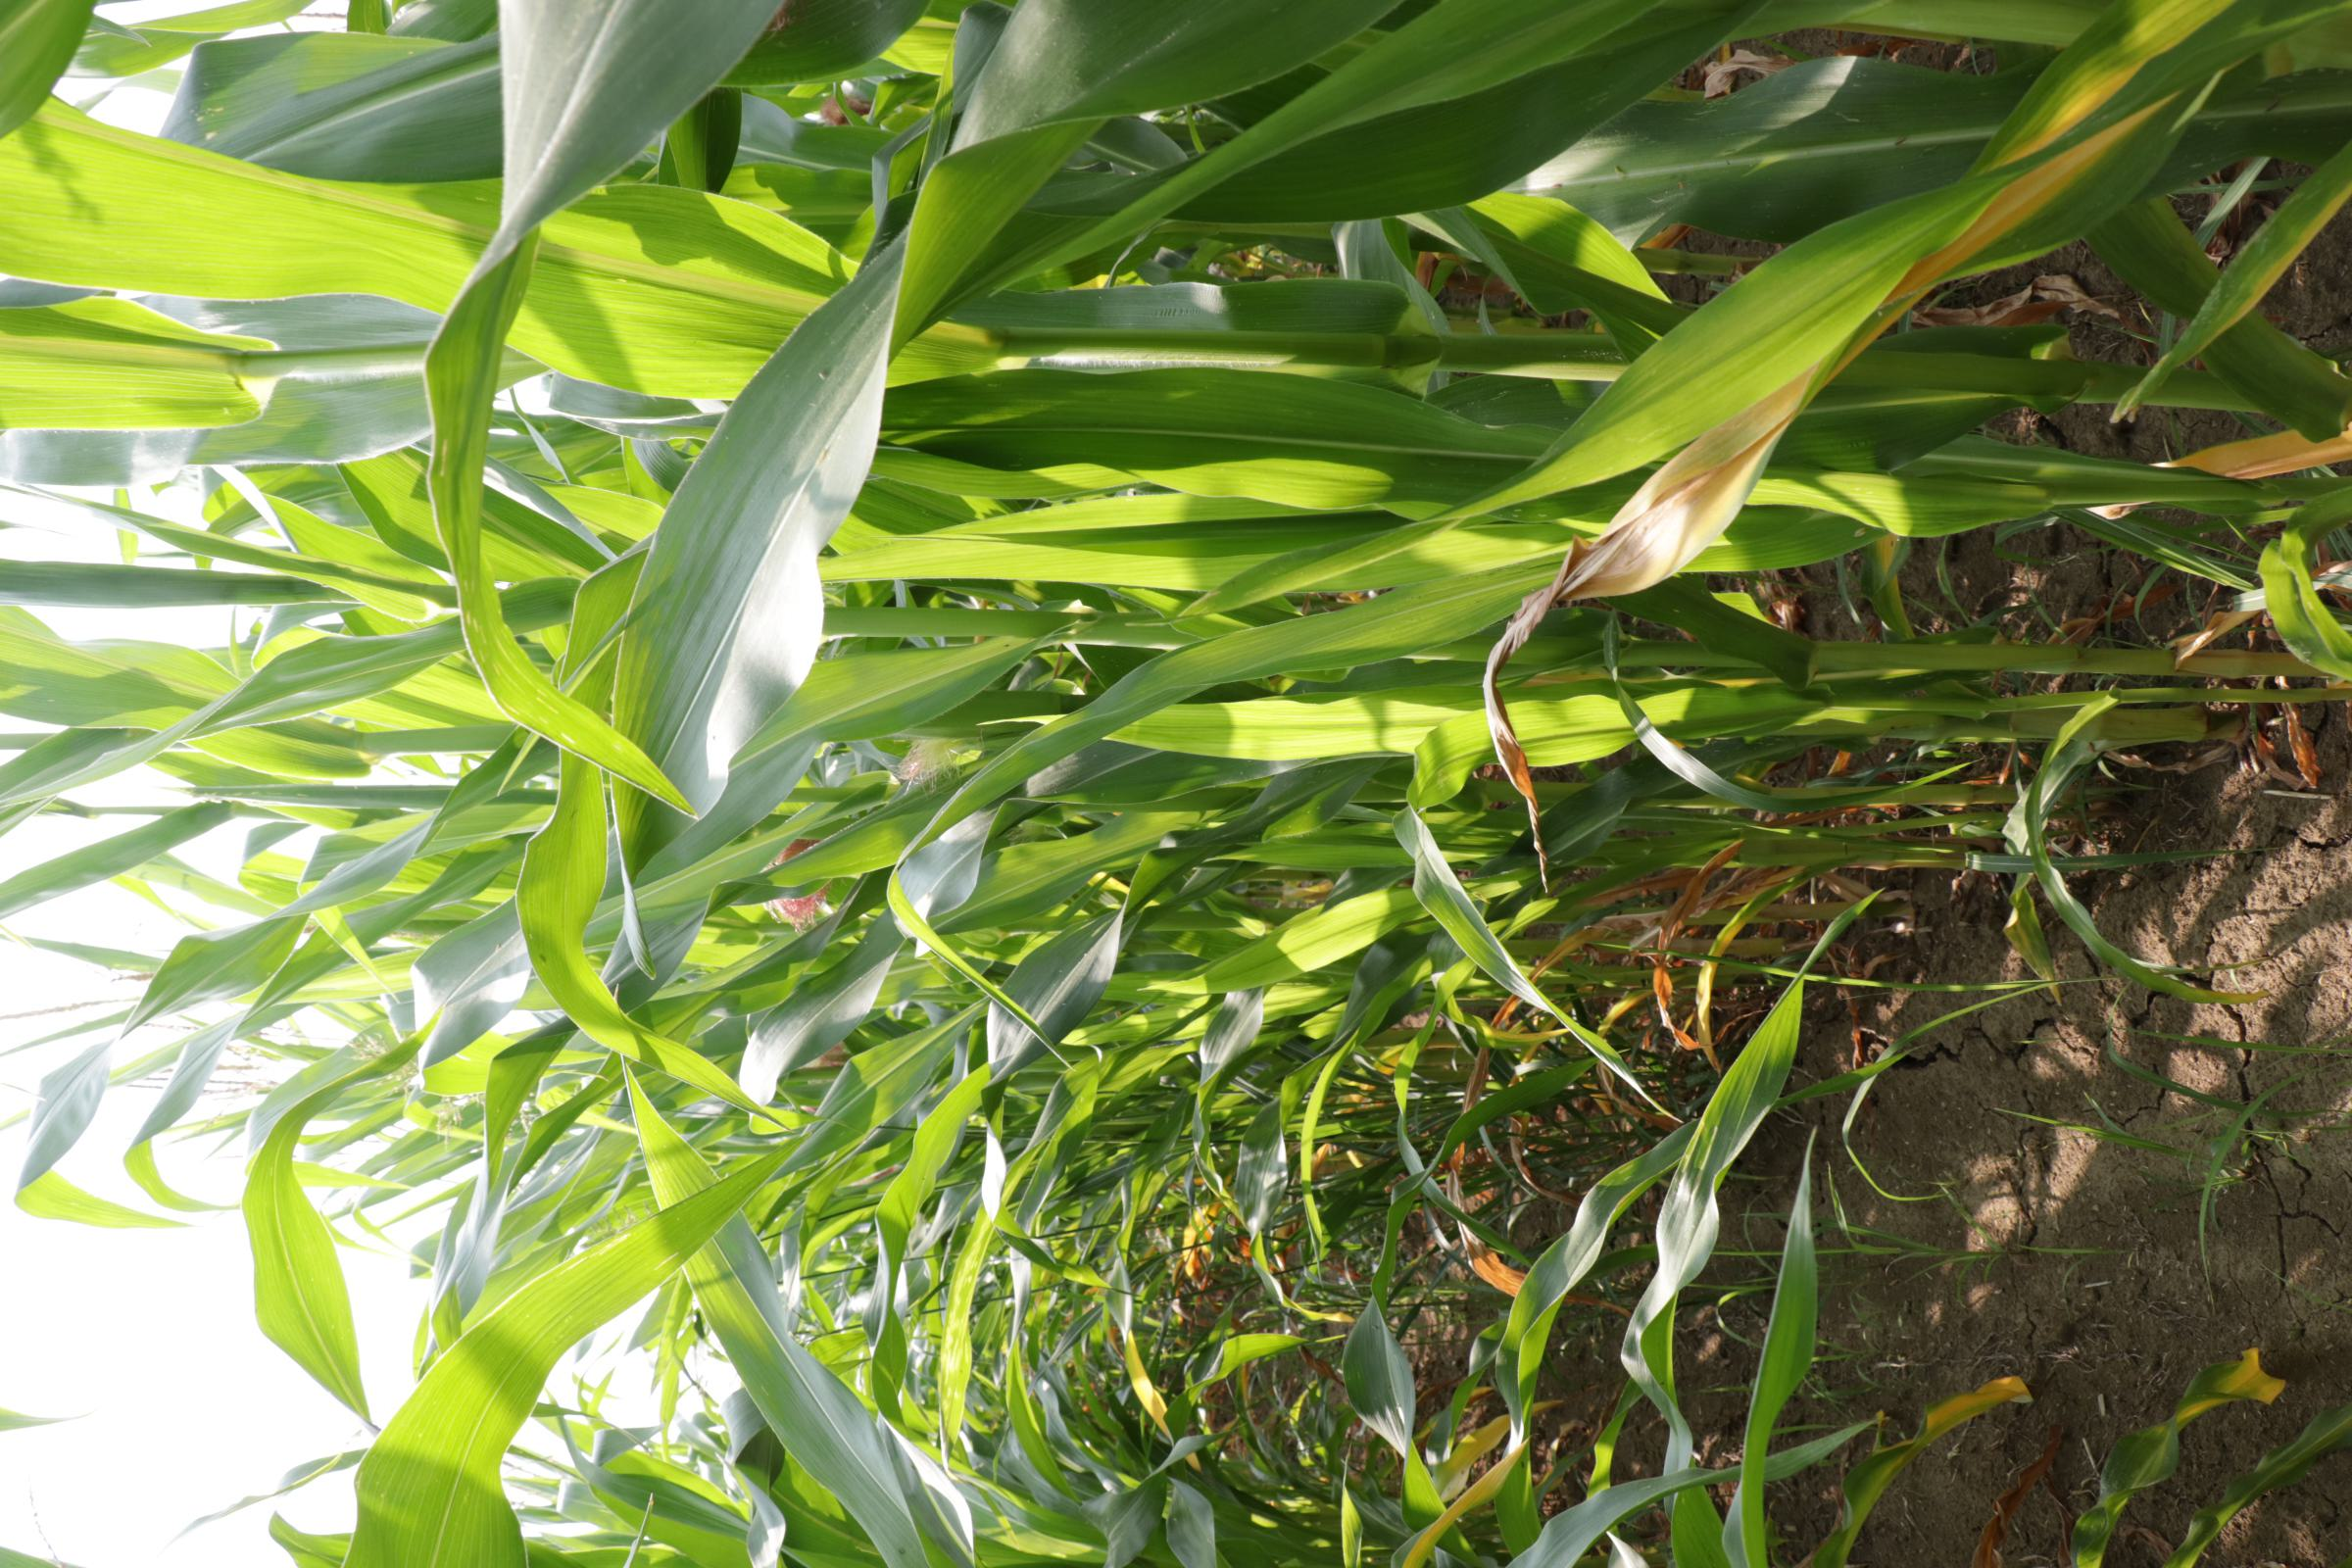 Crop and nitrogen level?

maize, full nitrogen fertilisation
